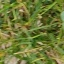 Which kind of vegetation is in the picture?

grass
